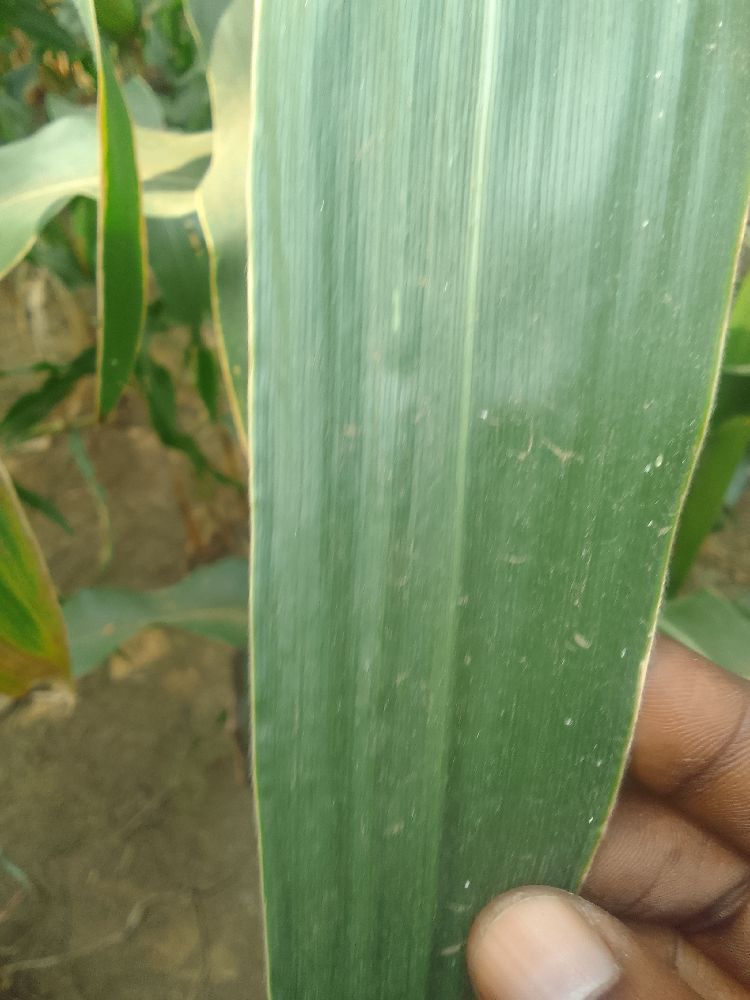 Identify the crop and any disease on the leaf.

maize, healthy
